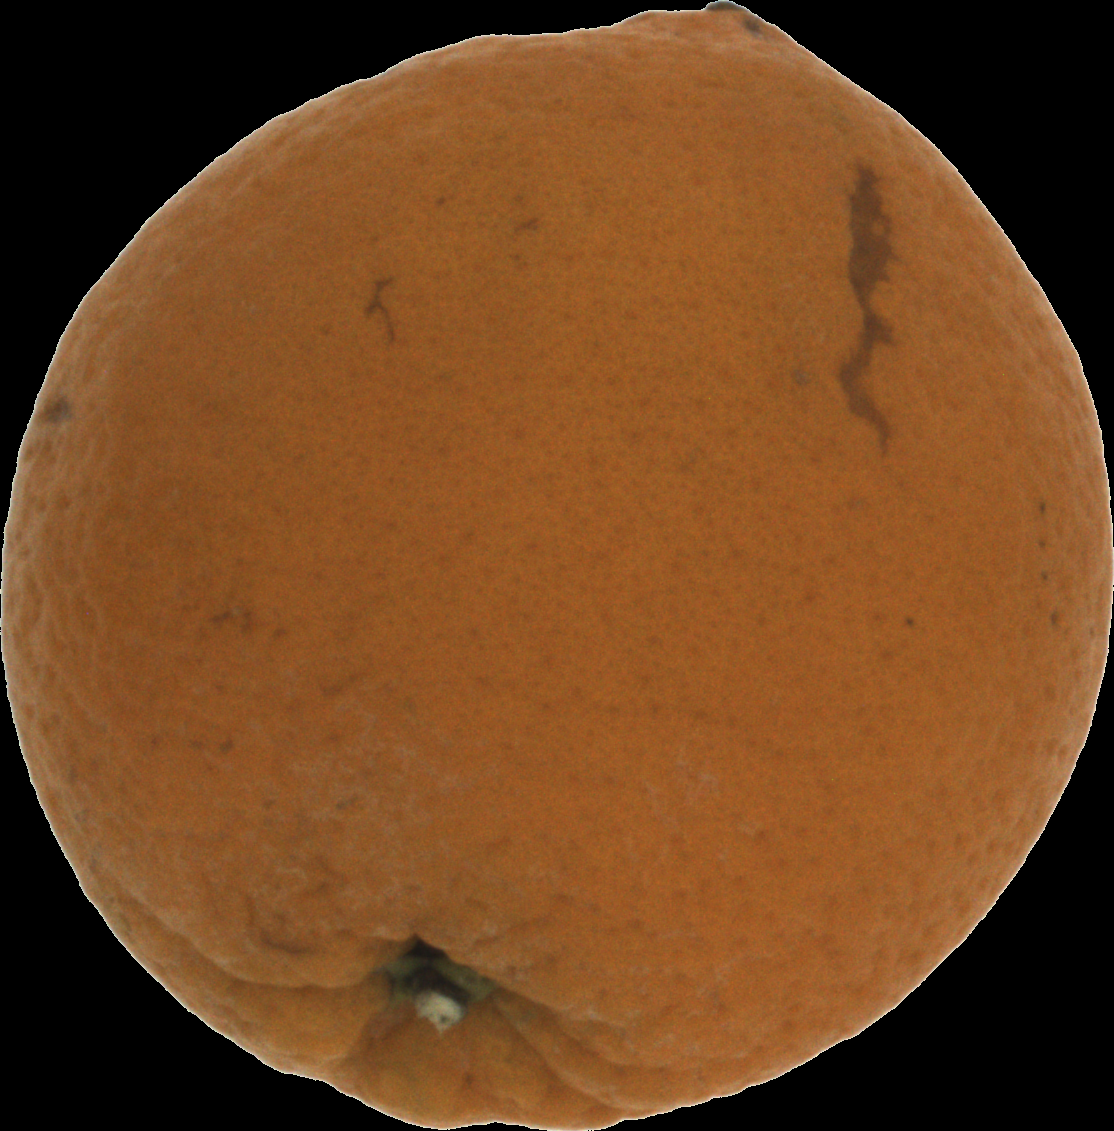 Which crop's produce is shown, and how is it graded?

orange, bad
